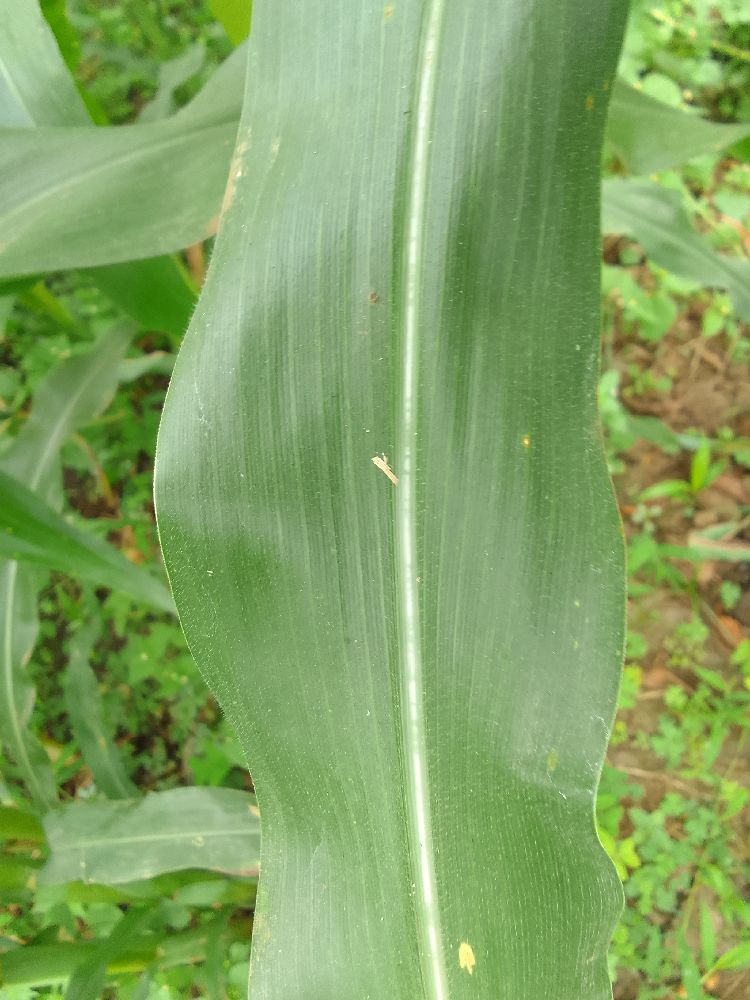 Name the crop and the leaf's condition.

maize, healthy
